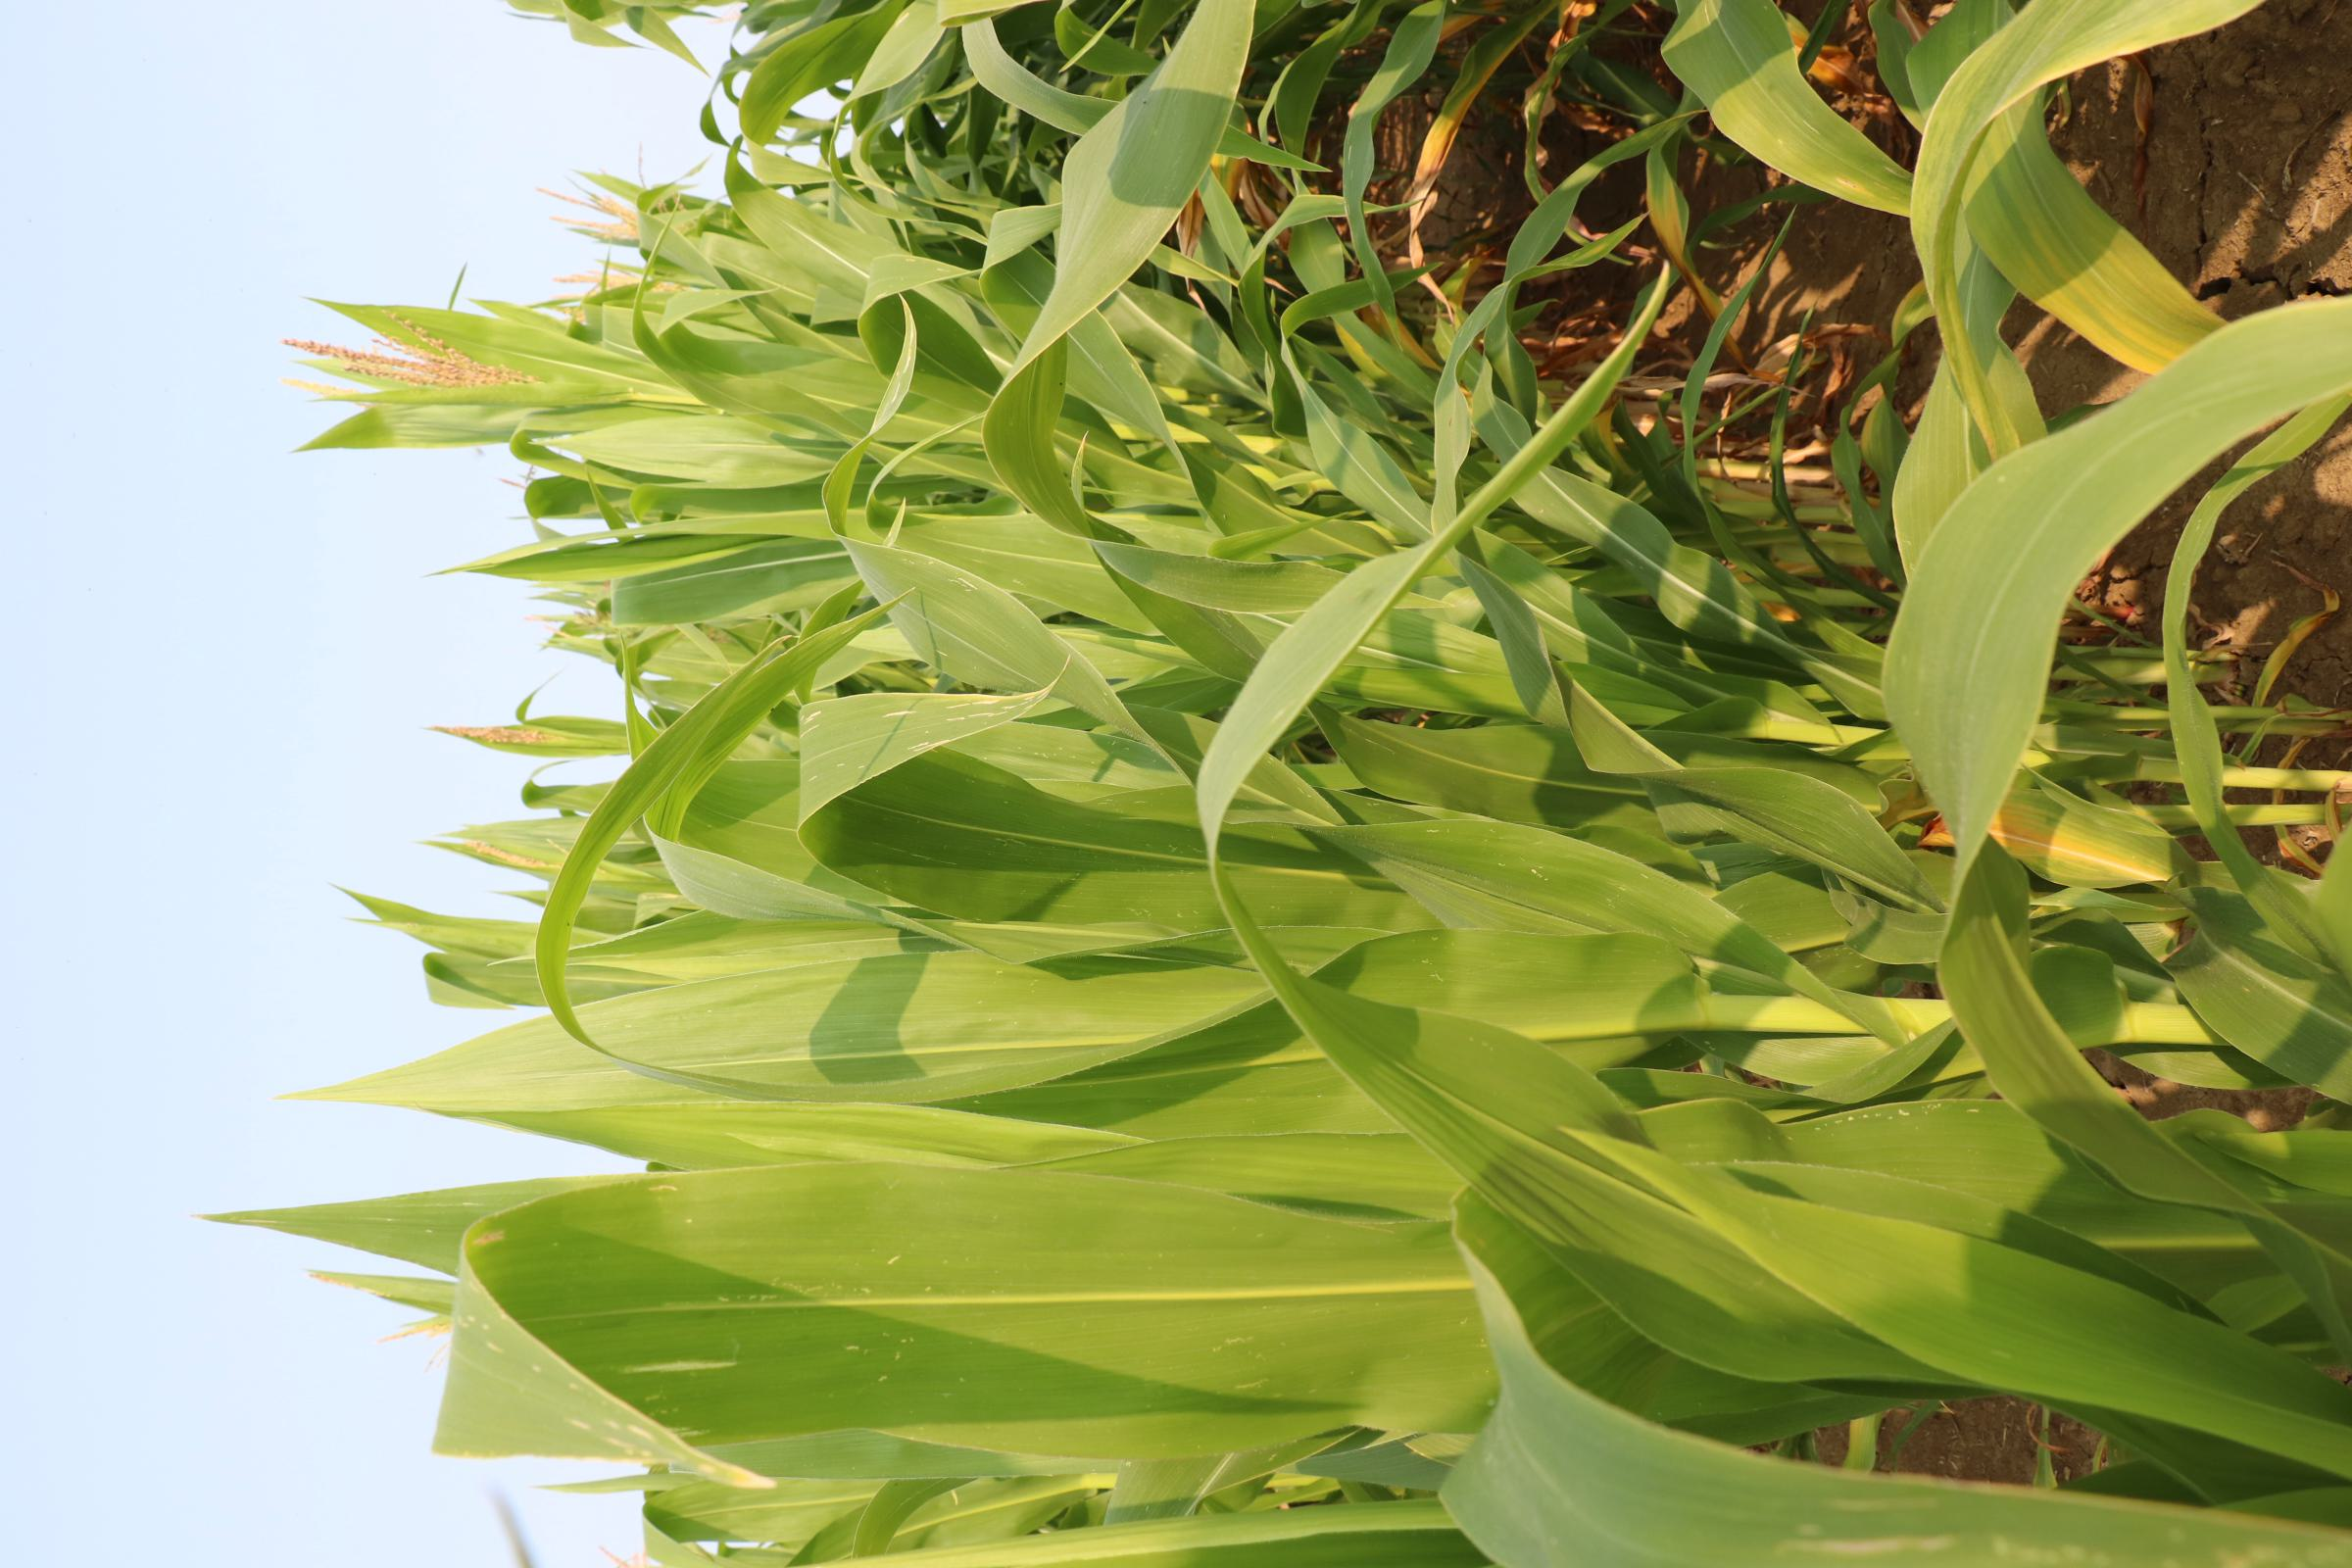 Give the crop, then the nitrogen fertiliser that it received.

maize, no added nitrogen
